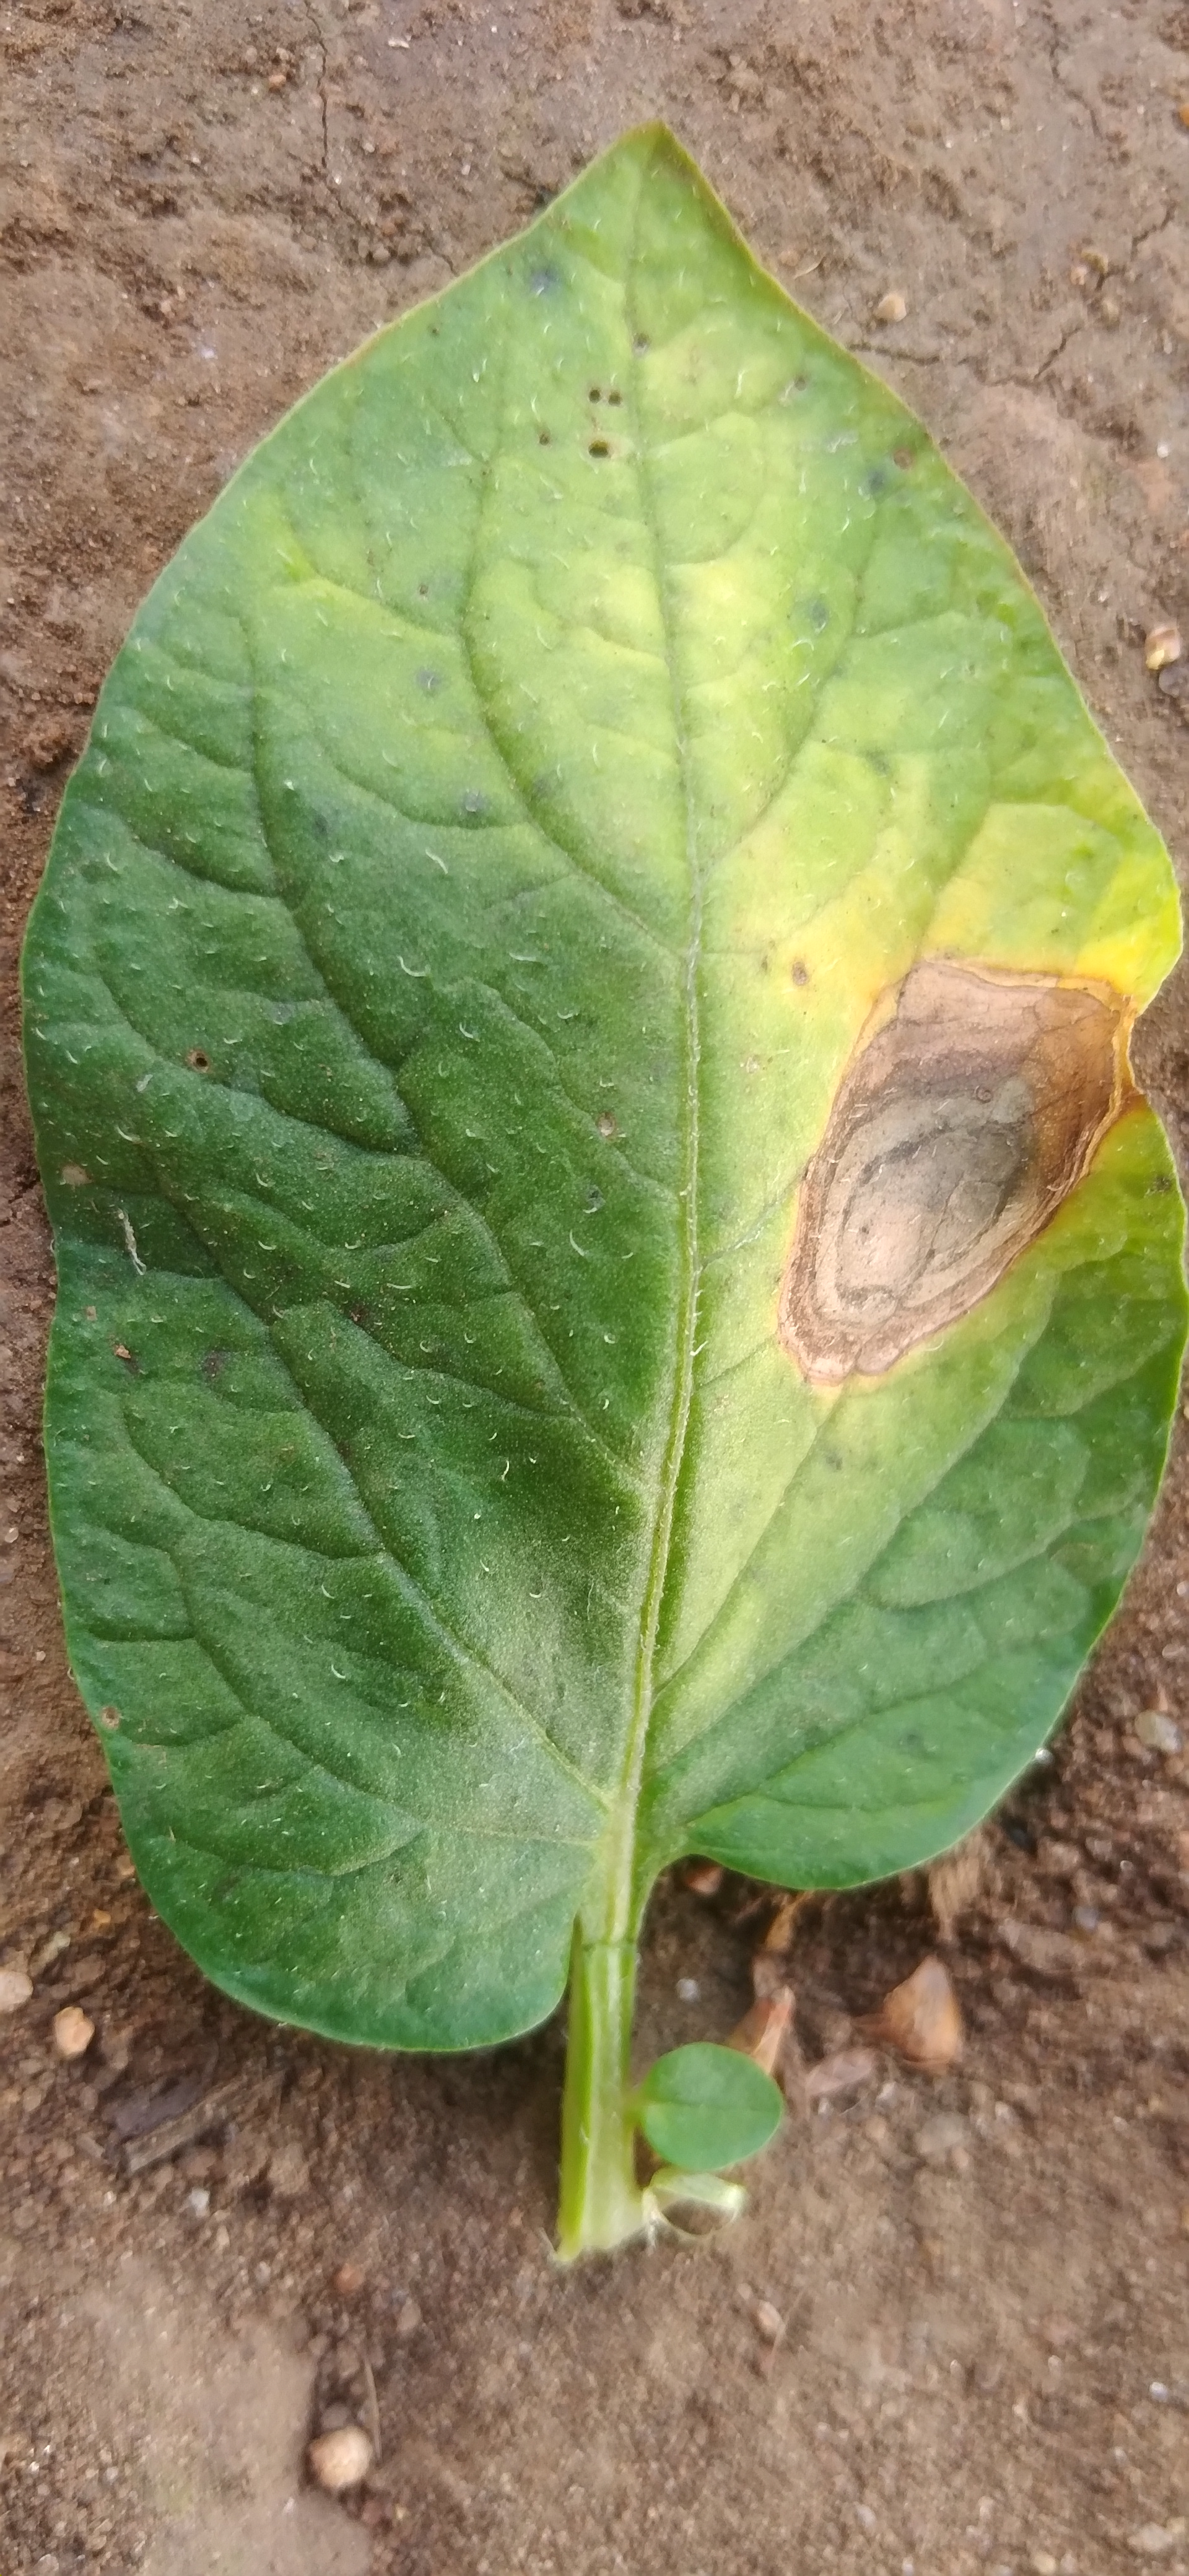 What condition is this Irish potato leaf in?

early blight
